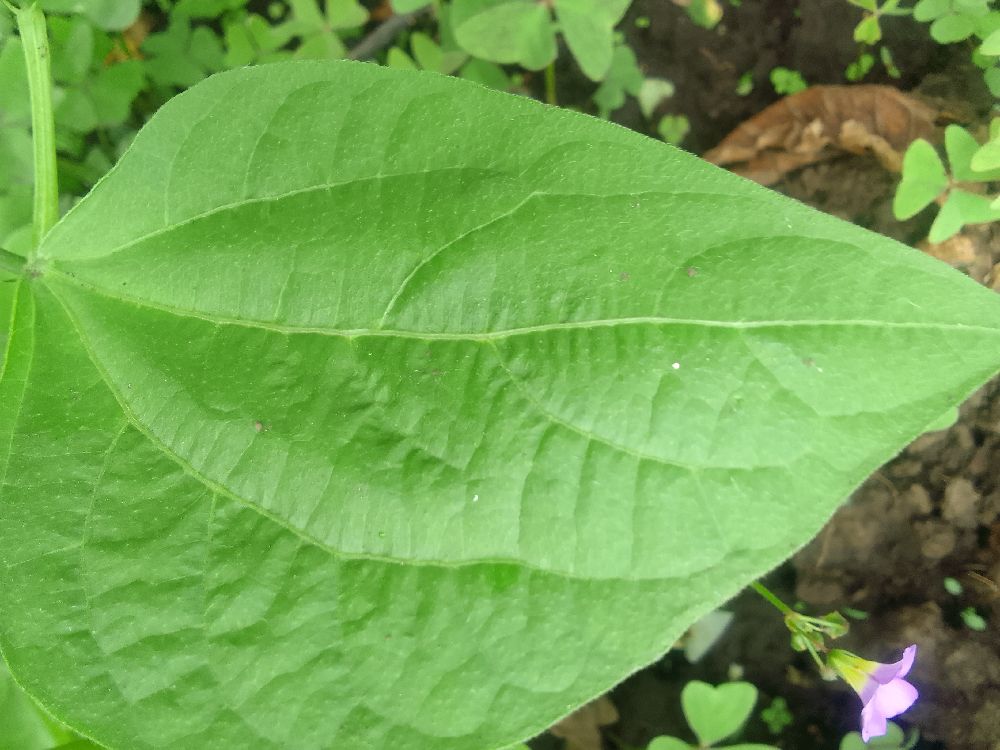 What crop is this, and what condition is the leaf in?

common bean, healthy
